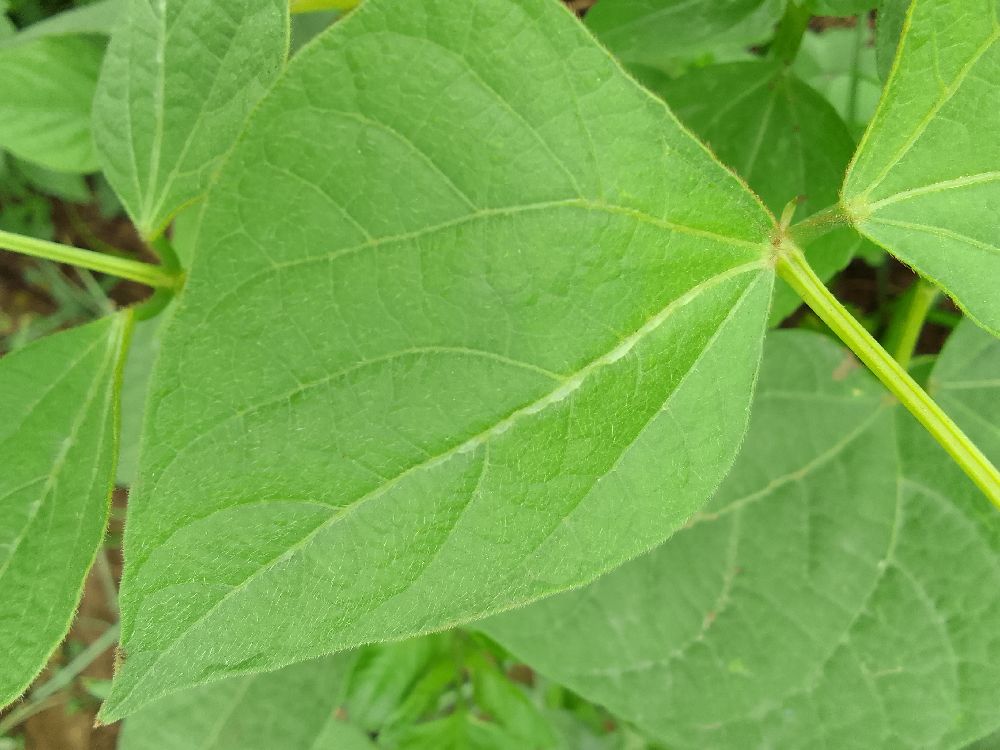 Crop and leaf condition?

common bean, healthy
